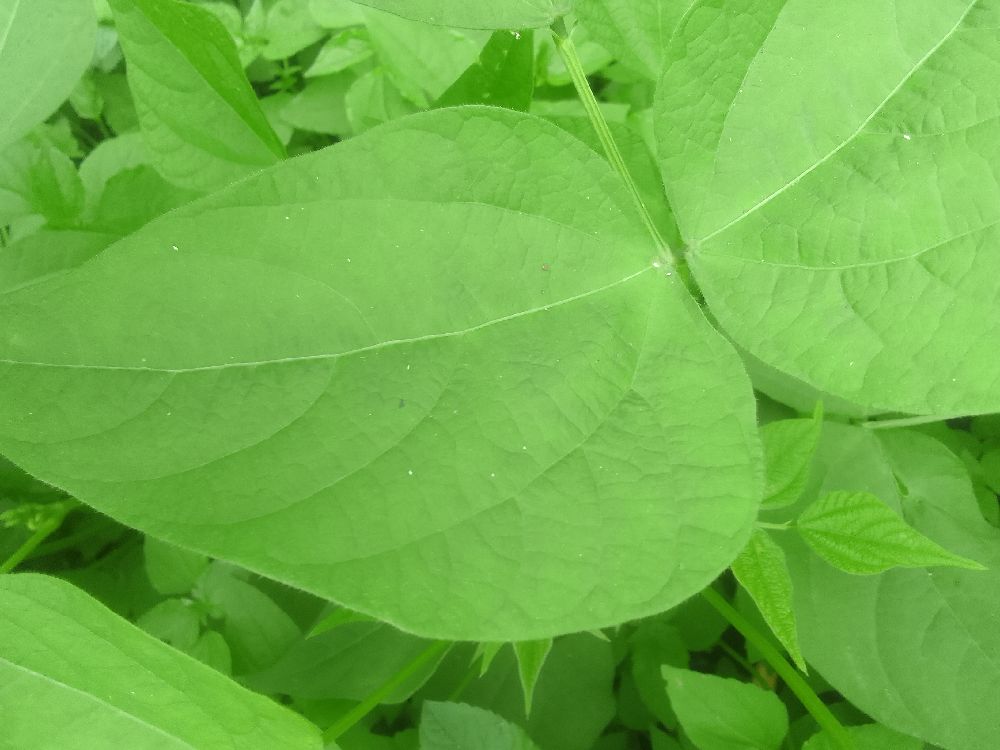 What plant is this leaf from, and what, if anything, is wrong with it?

common bean, healthy
